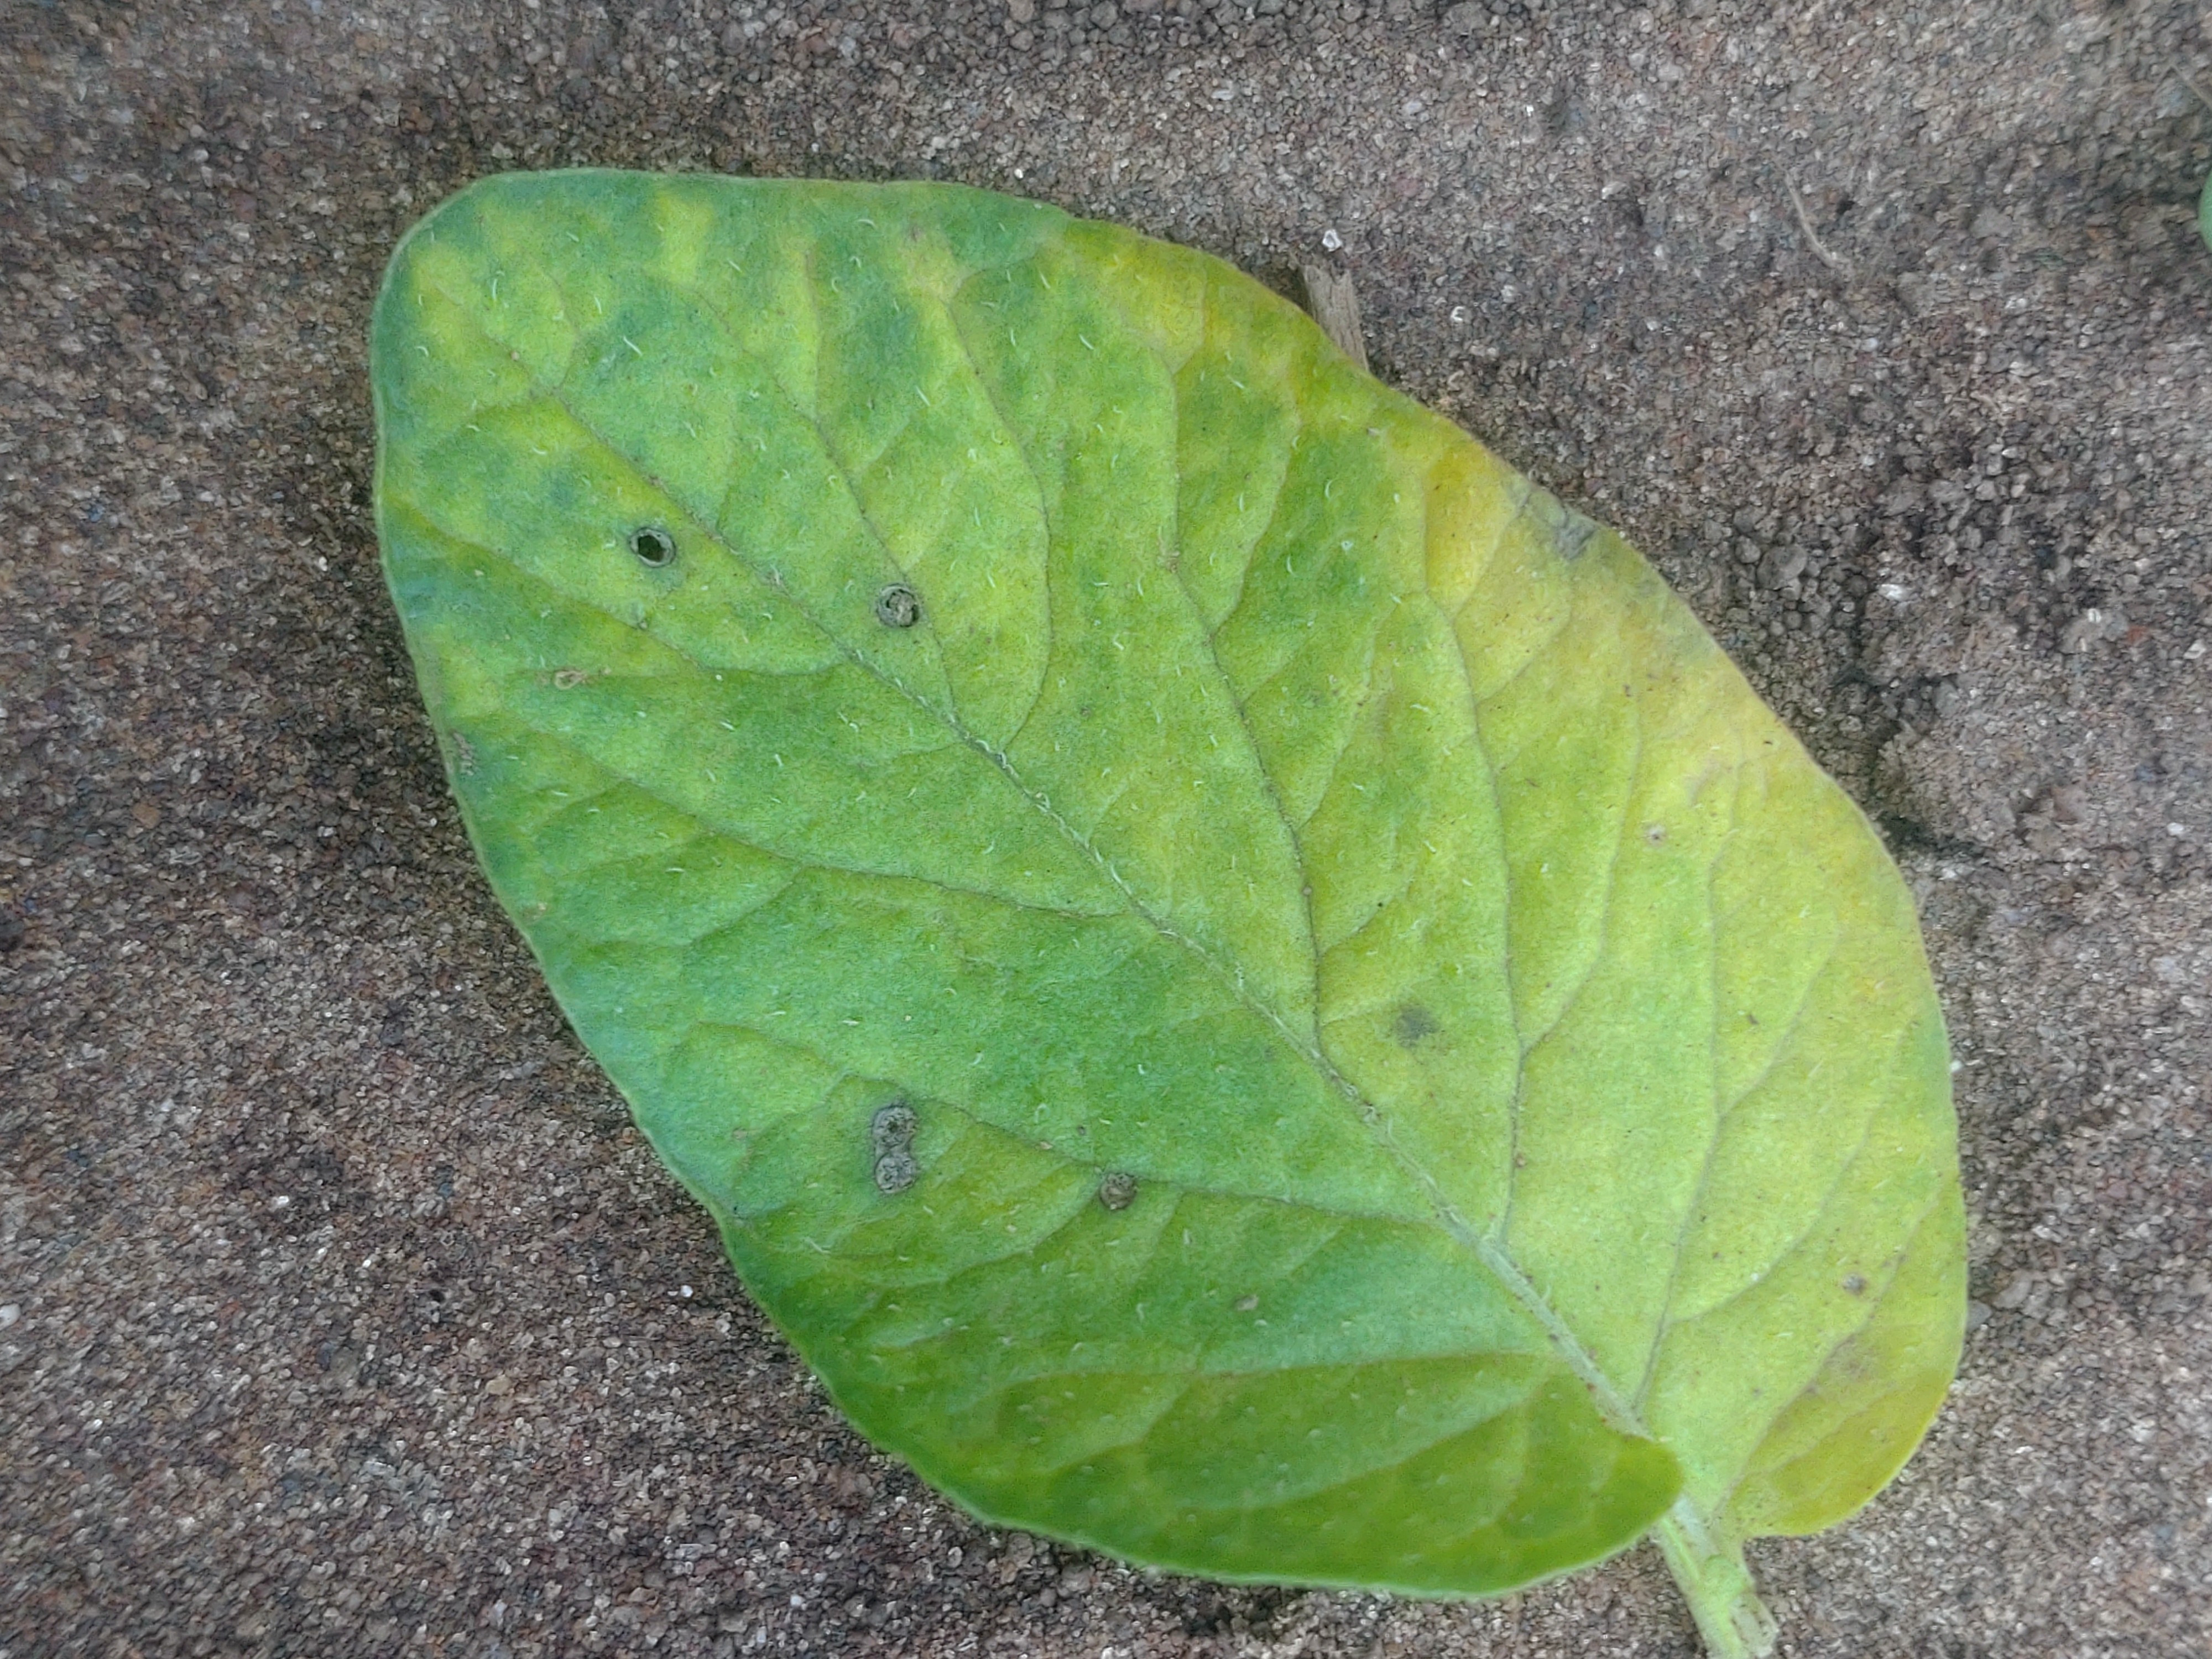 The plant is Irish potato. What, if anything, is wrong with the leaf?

late blight
